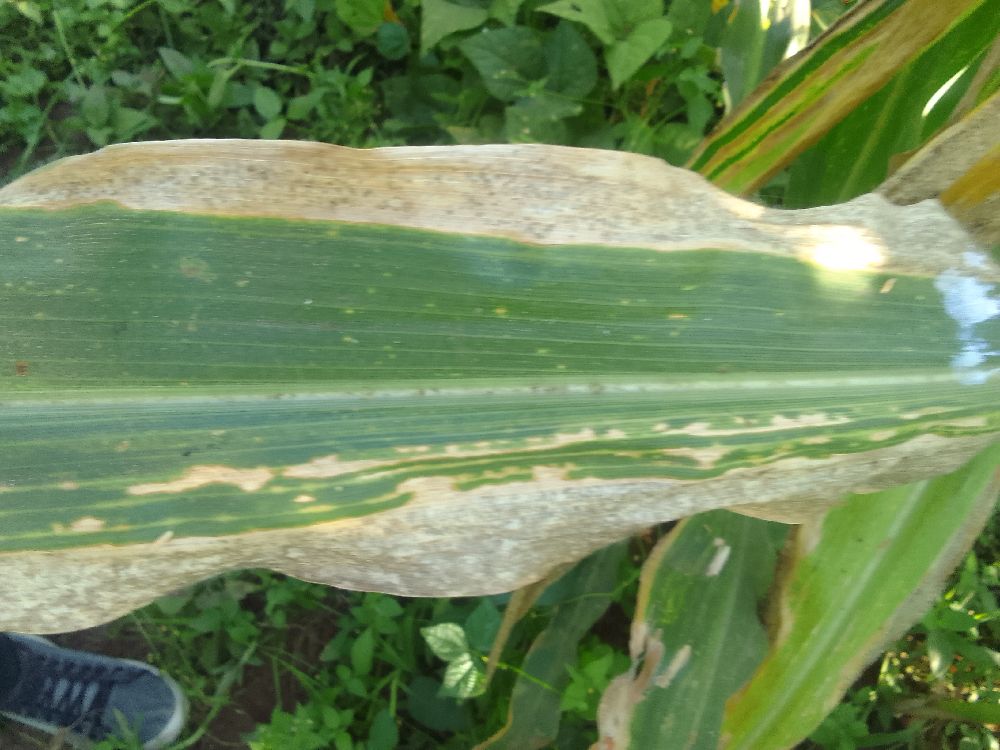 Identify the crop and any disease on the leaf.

maize, maize lethal necrosis
